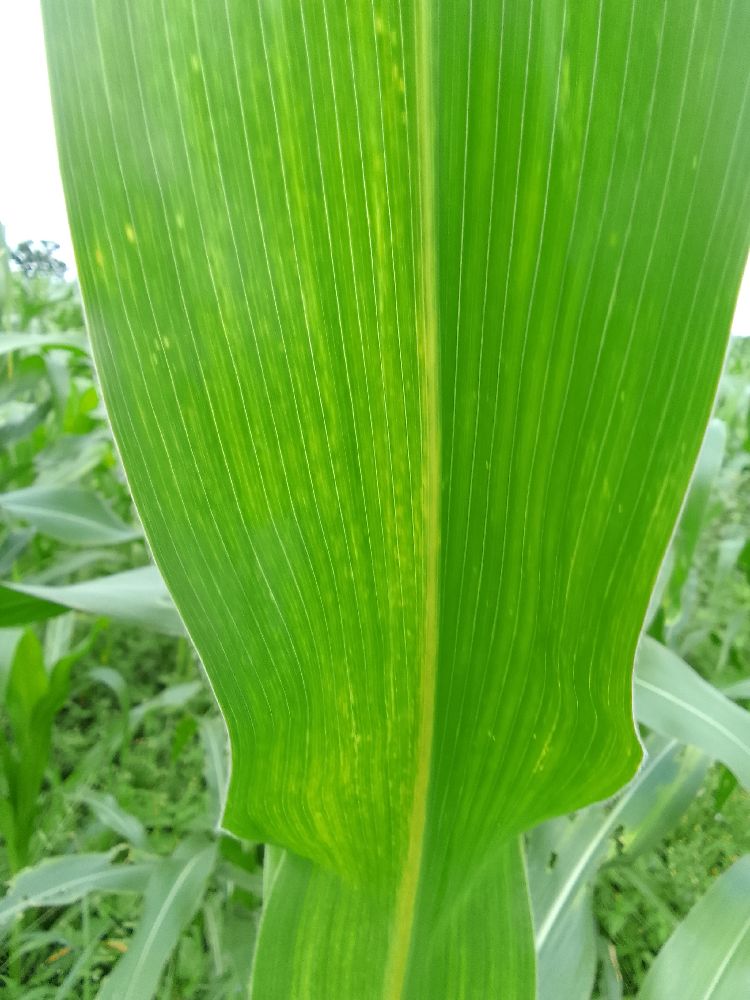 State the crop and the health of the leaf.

maize, maize streak virus
